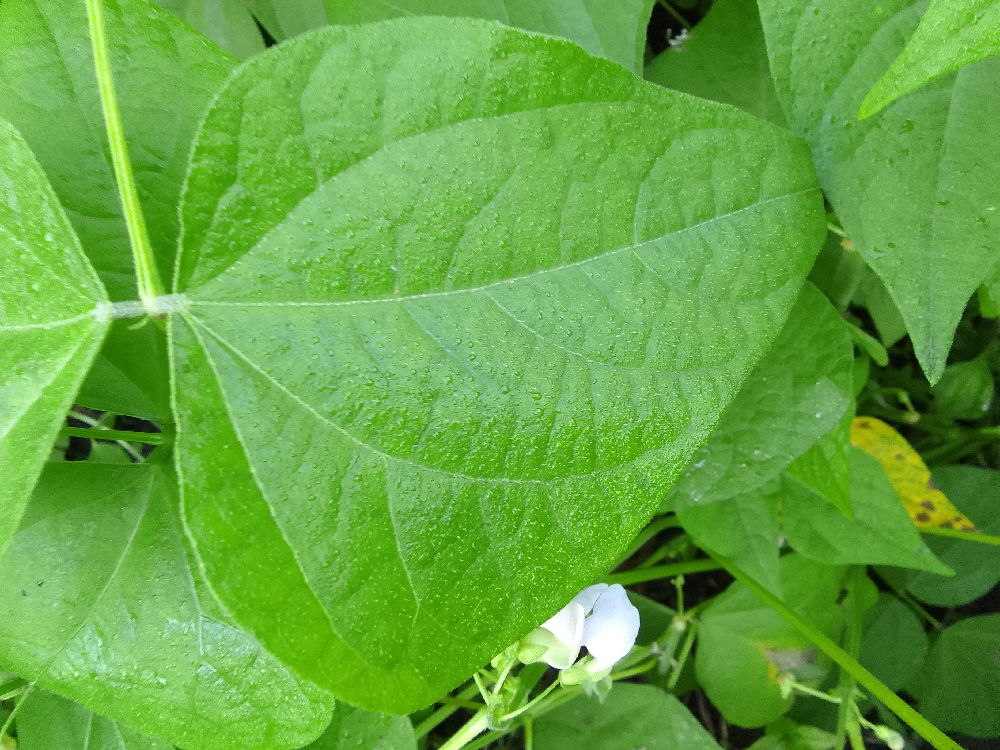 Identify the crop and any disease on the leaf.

common bean, healthy
